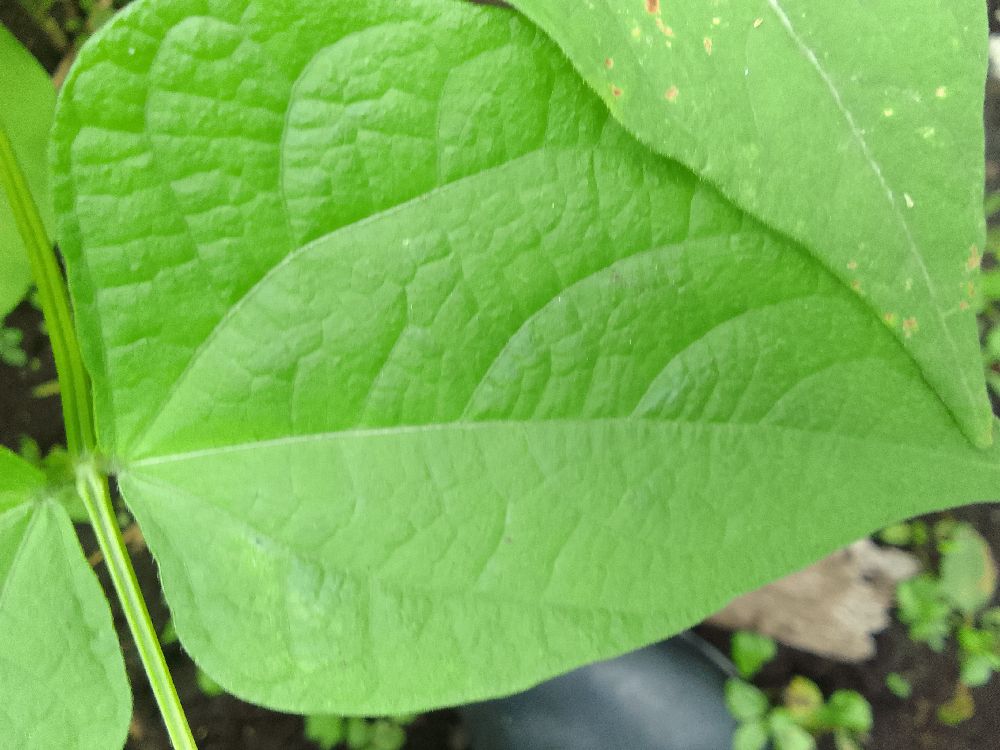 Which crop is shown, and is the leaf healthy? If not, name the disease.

common bean, healthy
